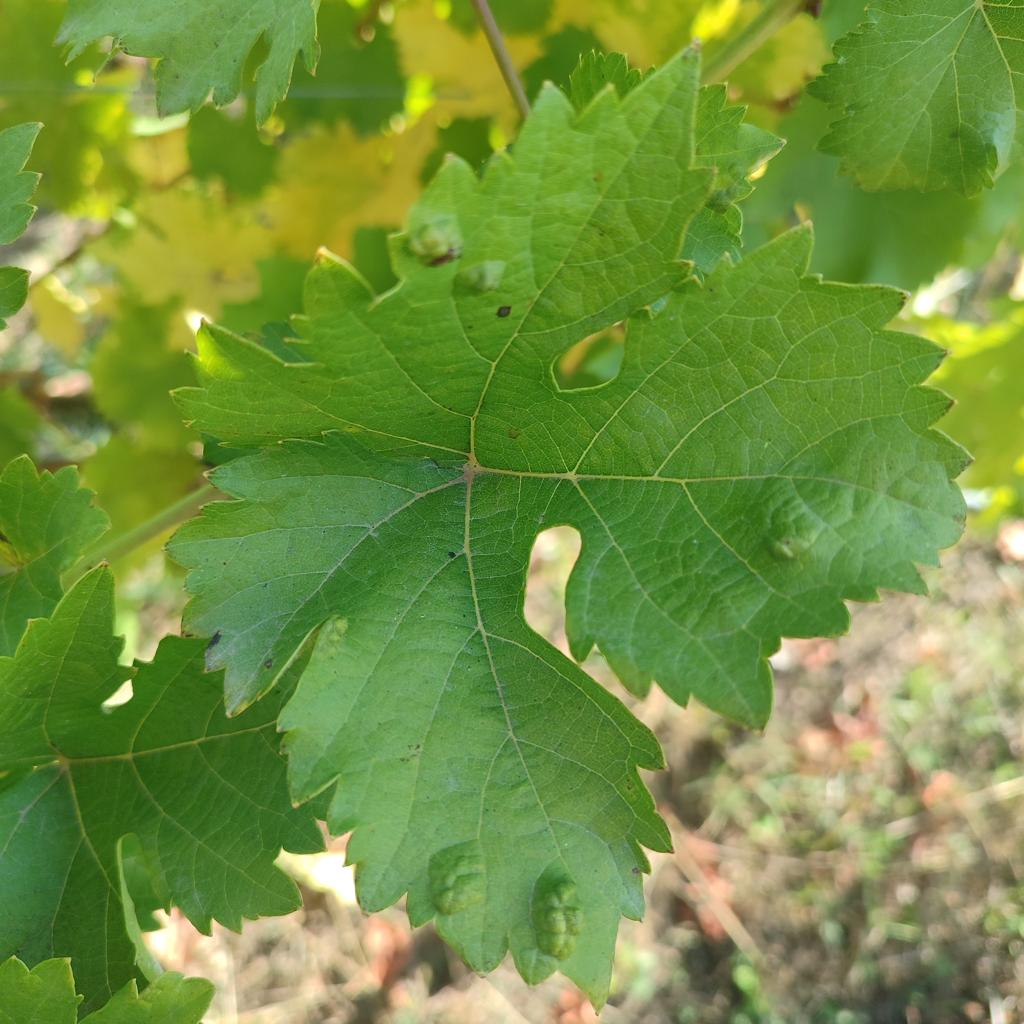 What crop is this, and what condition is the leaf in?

grapevine, erineum mite
